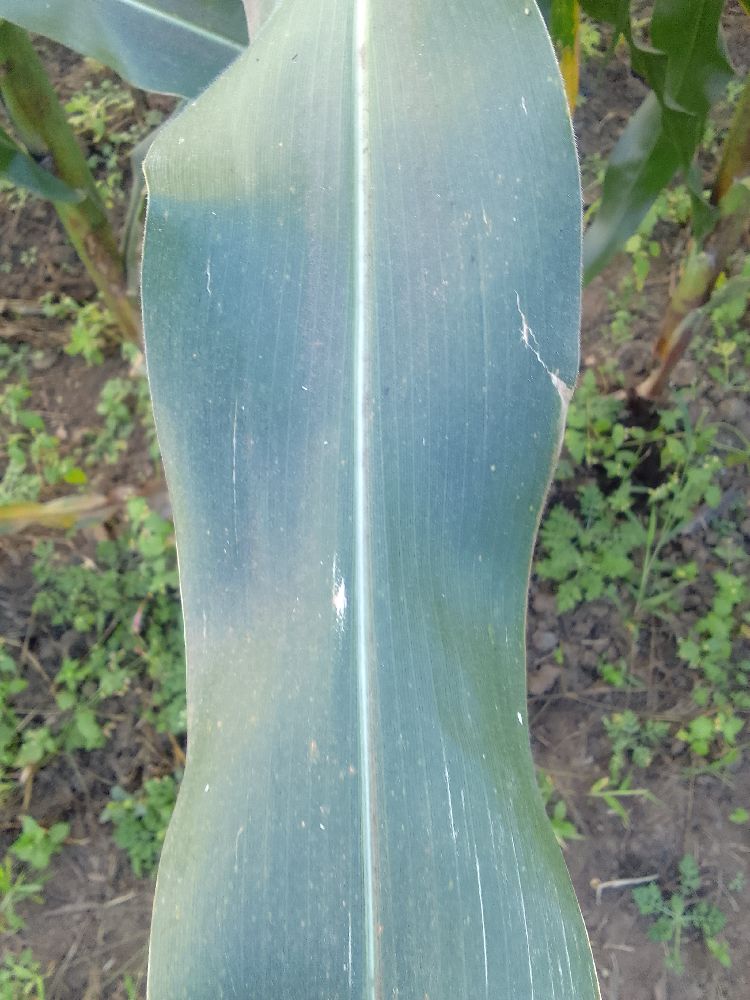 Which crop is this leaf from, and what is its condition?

maize, healthy
